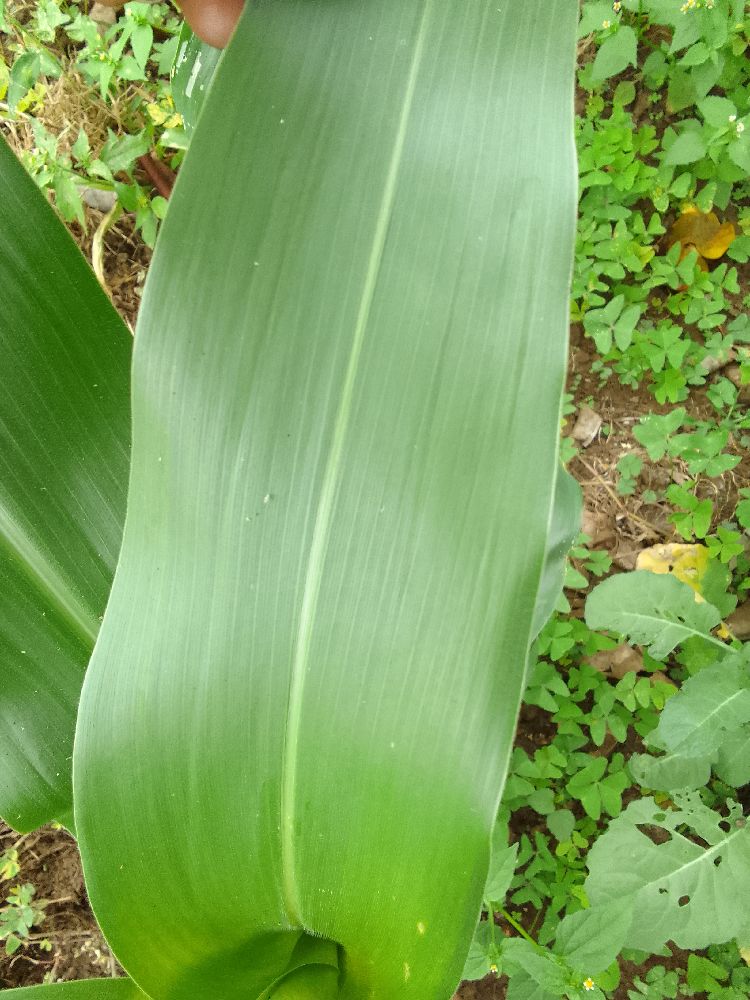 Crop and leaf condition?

maize, healthy
